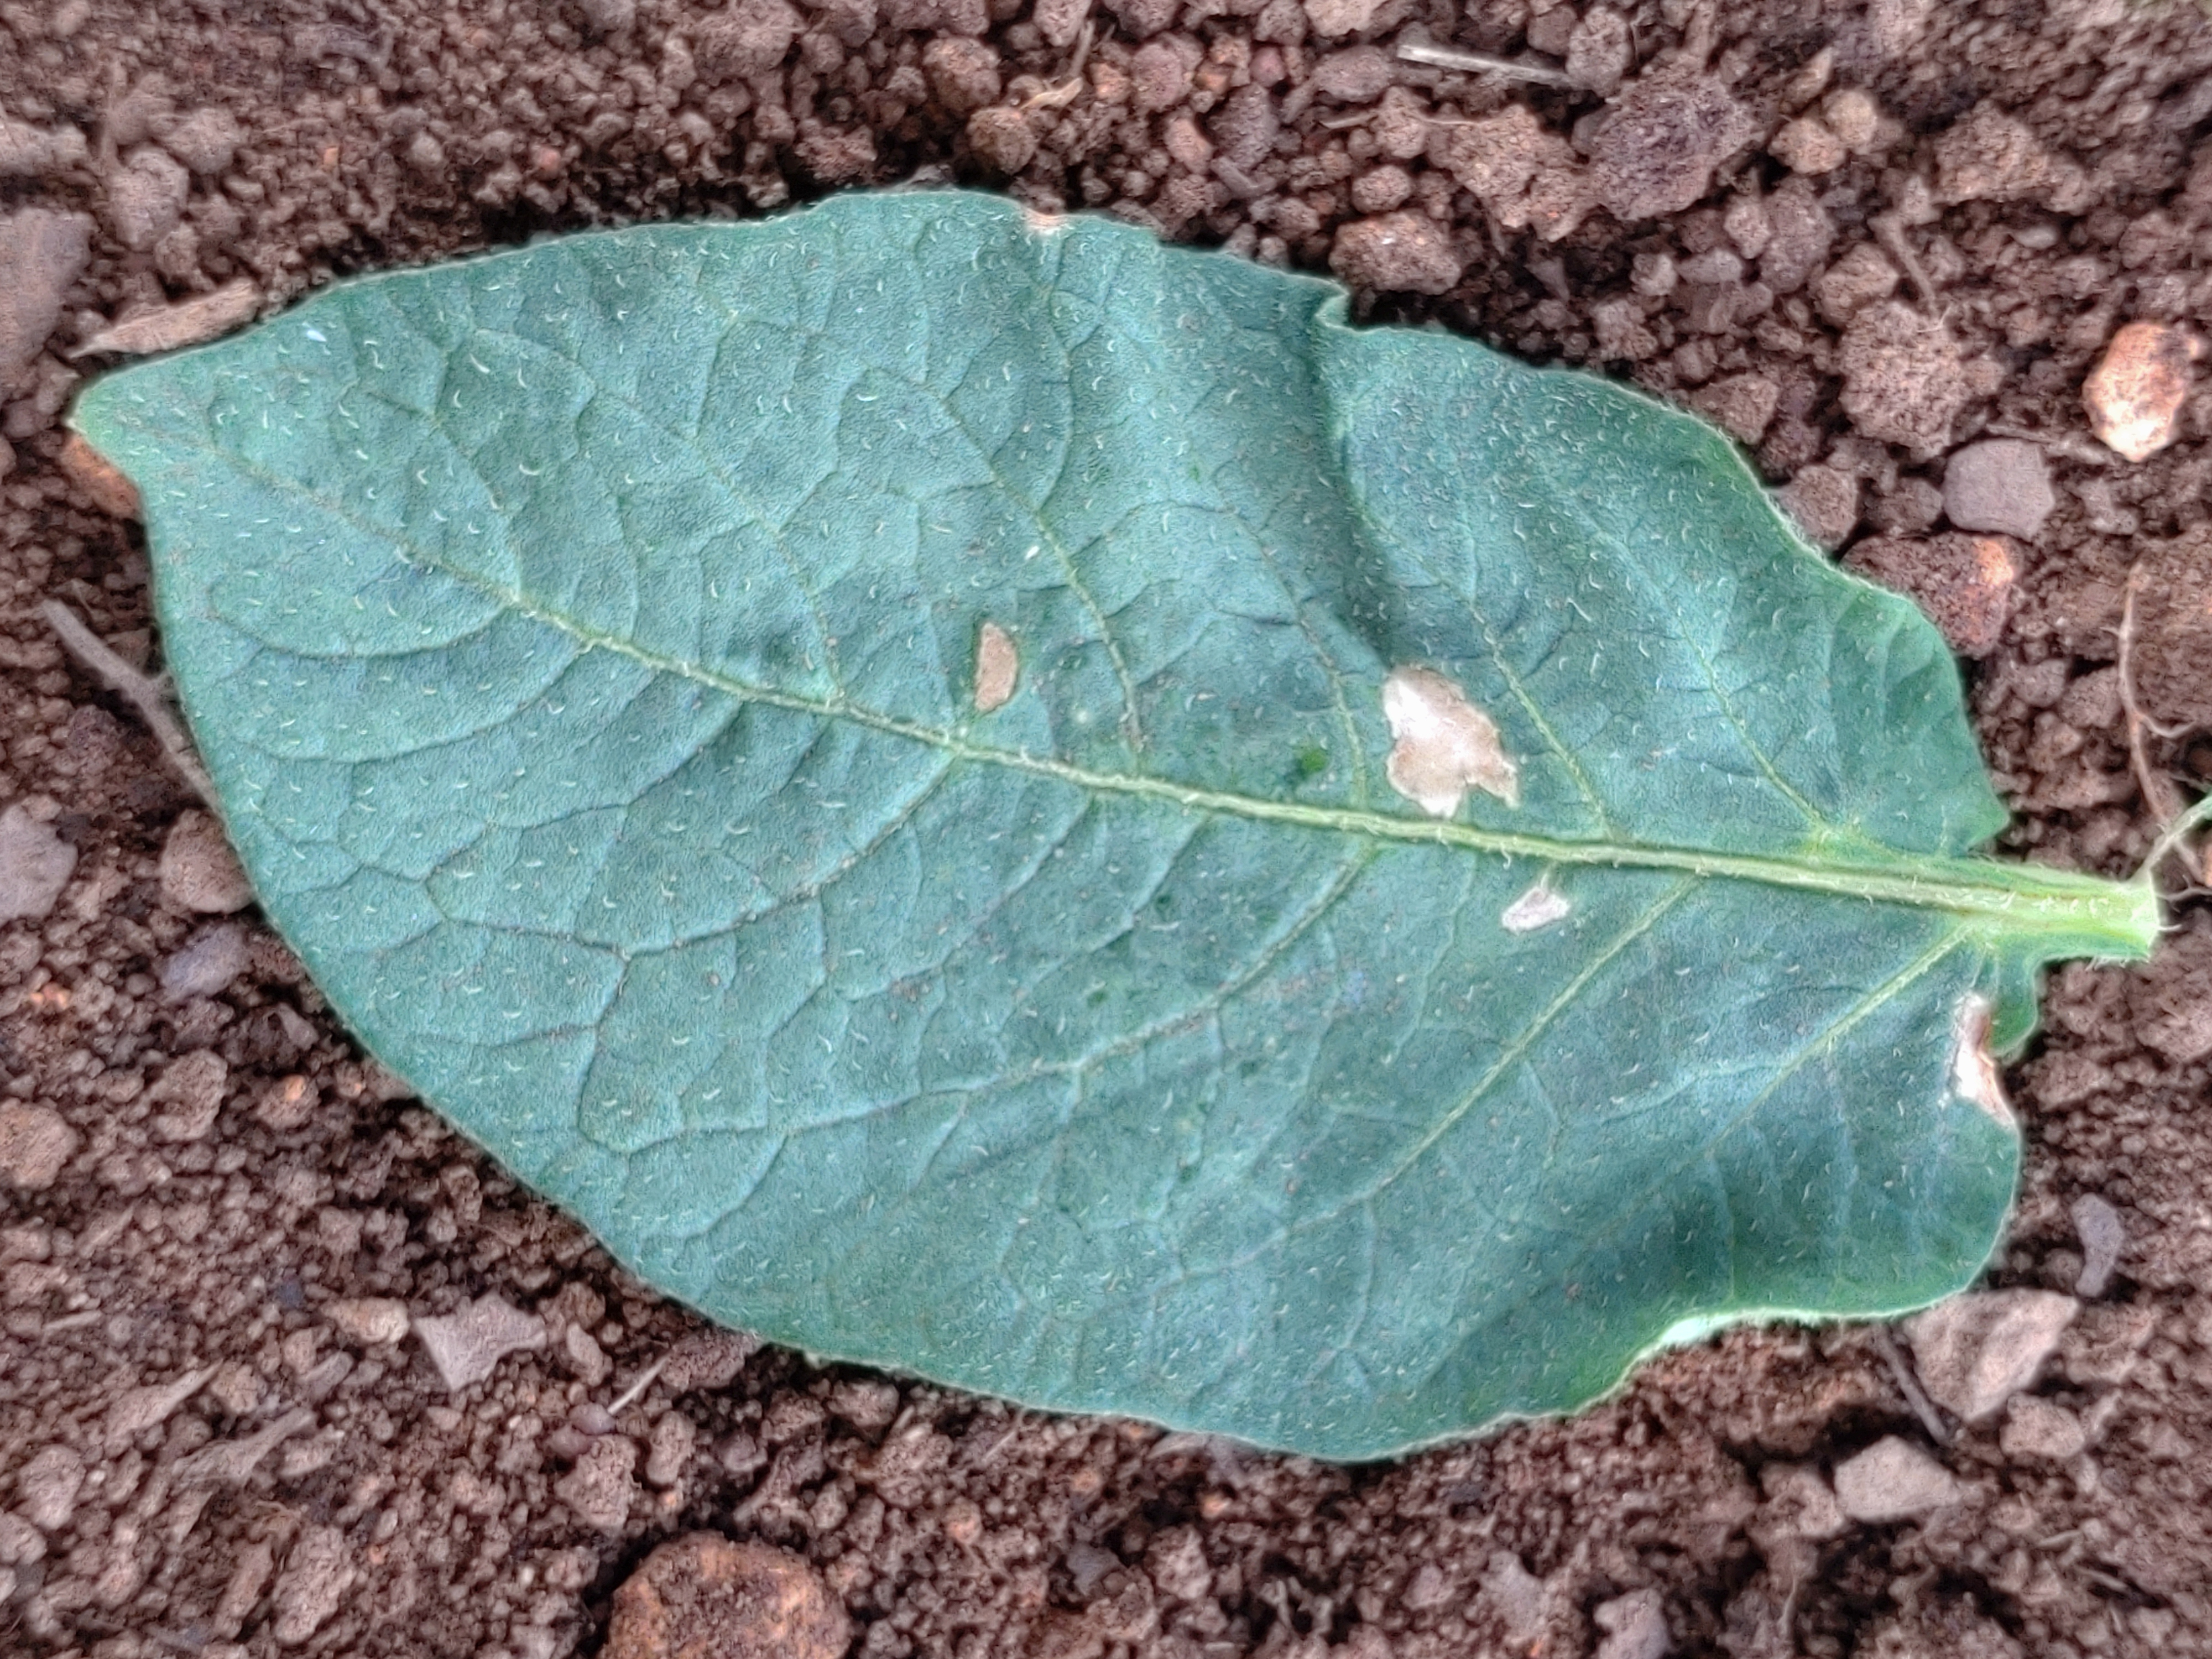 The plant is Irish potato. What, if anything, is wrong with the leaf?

early blight
